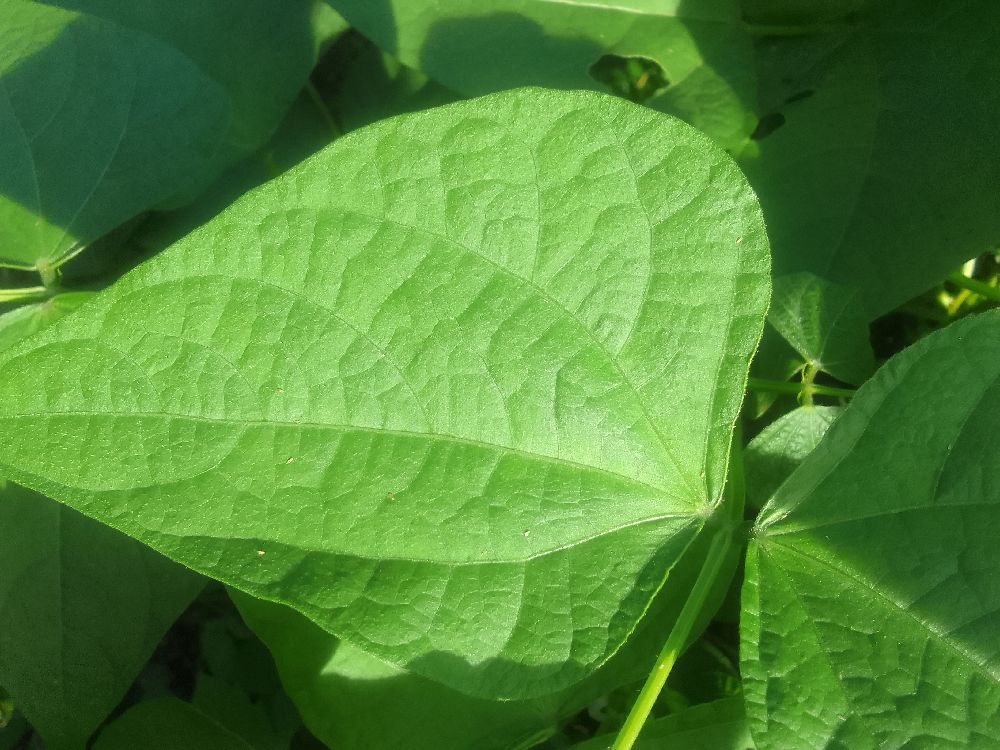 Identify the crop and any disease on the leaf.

common bean, healthy
